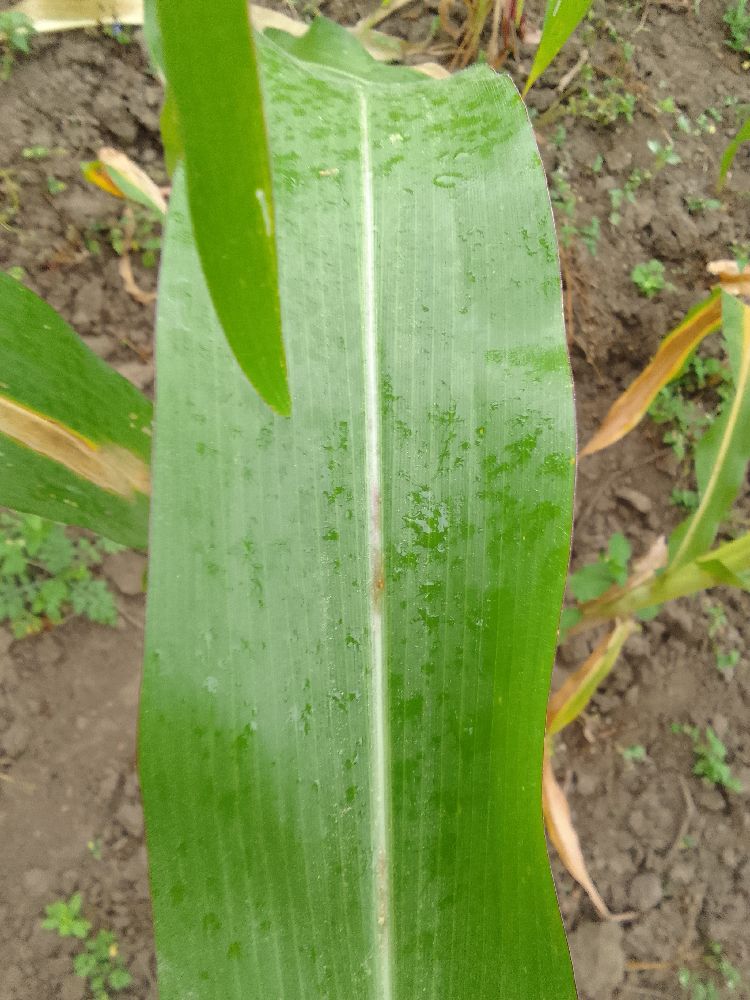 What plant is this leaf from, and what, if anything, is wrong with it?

maize, healthy
